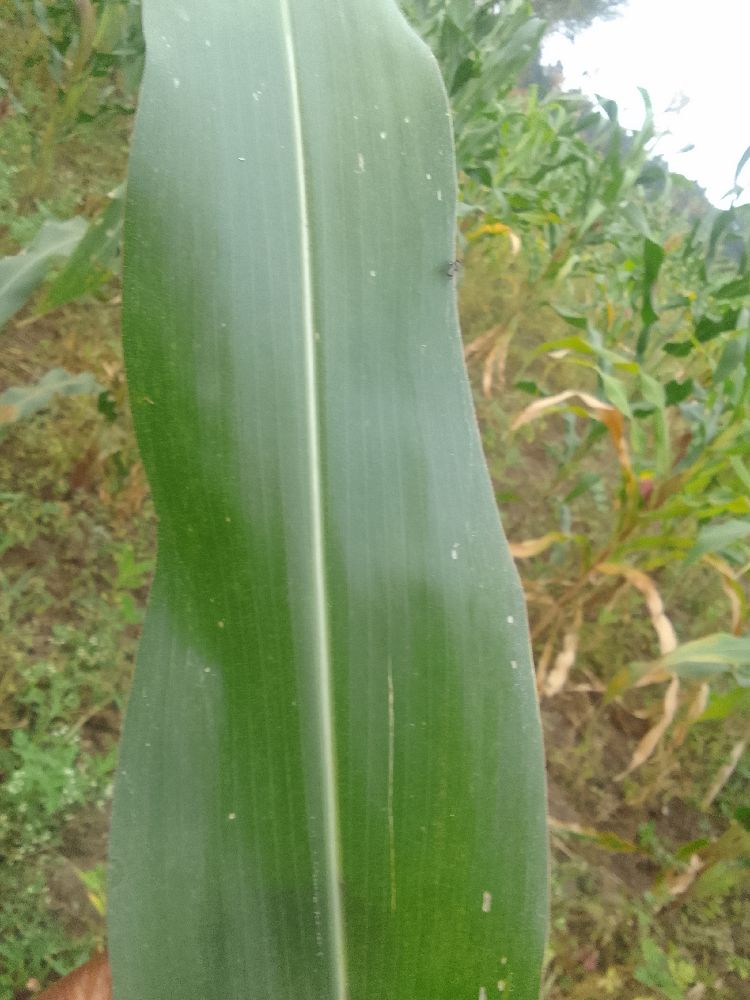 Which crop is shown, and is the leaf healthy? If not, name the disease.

maize, healthy
